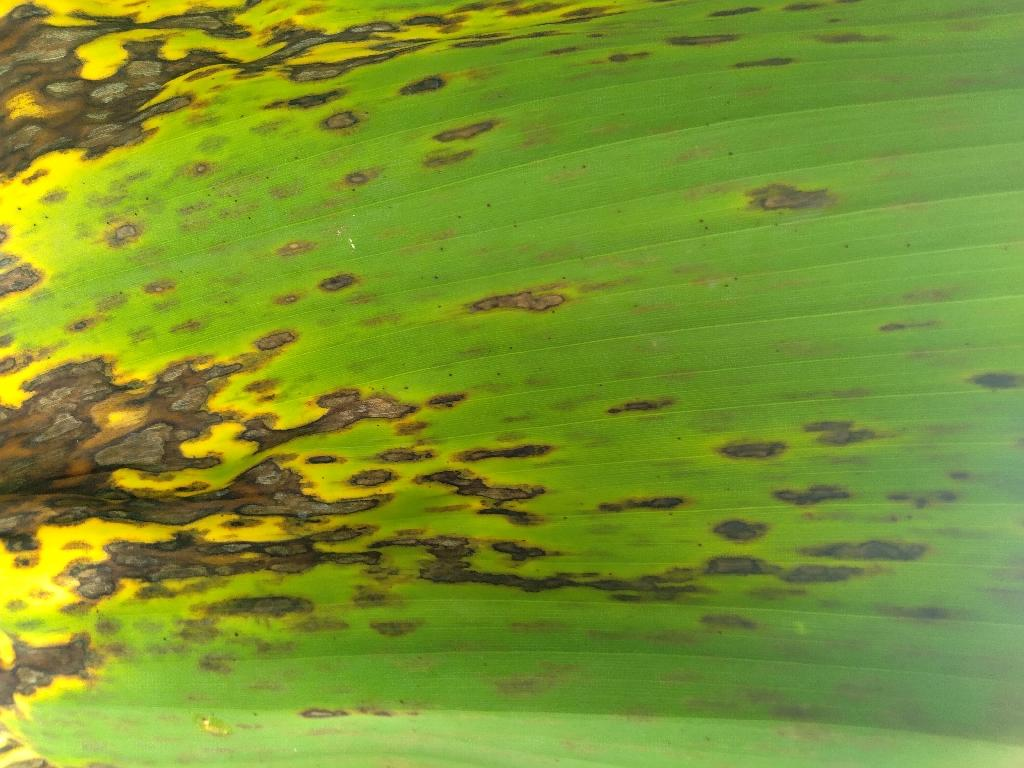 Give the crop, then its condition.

banana, black sigatoka
